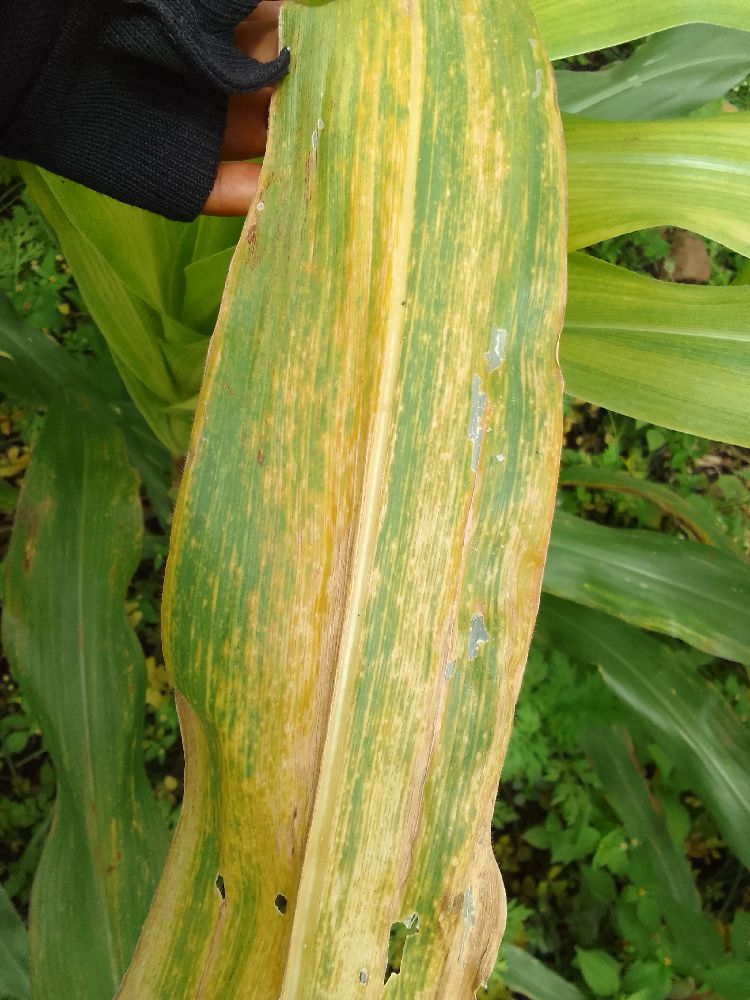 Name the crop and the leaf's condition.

maize, maize lethal necrosis
